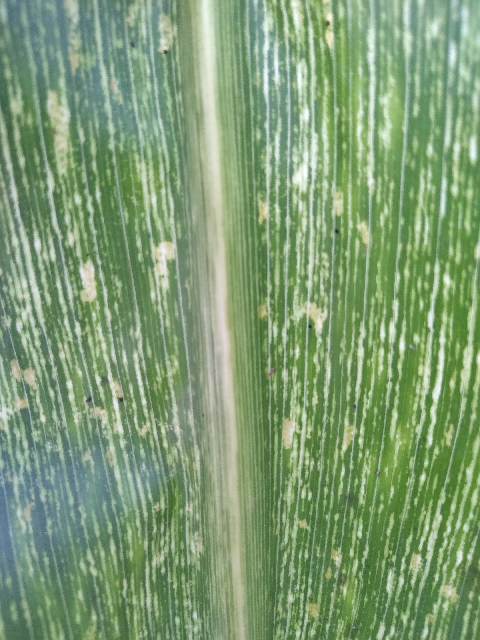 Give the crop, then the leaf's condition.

maize, maize streak virus
